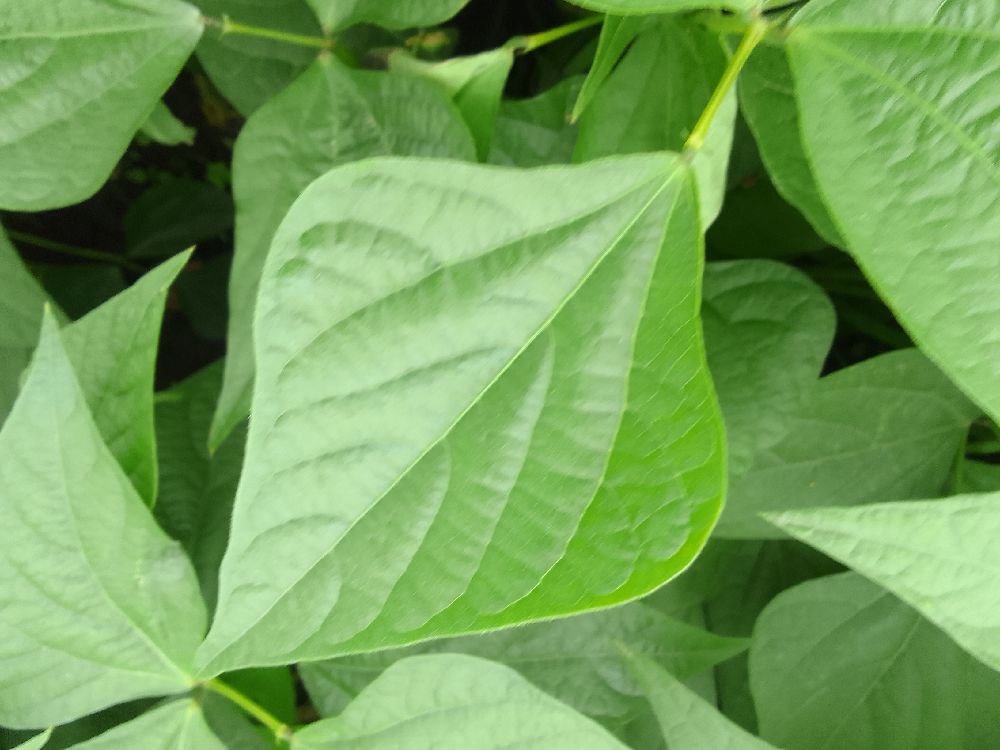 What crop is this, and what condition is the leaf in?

common bean, healthy
